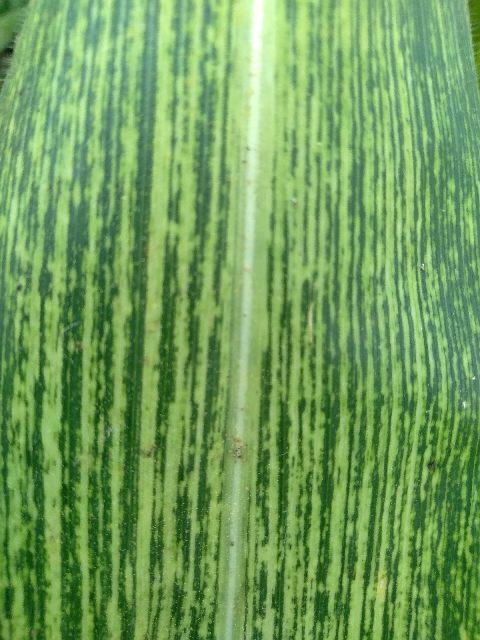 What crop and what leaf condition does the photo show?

maize, maize streak virus
